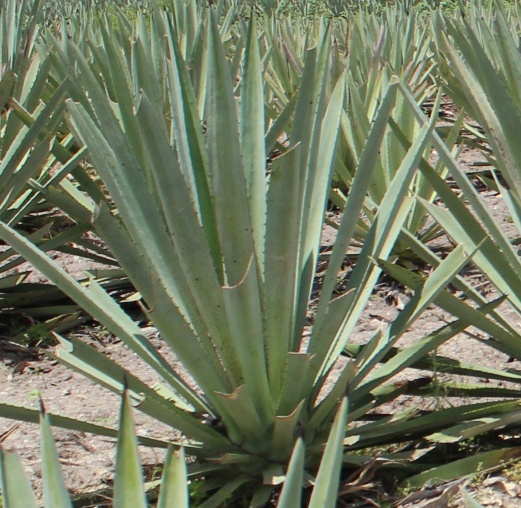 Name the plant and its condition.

agave, yellow
